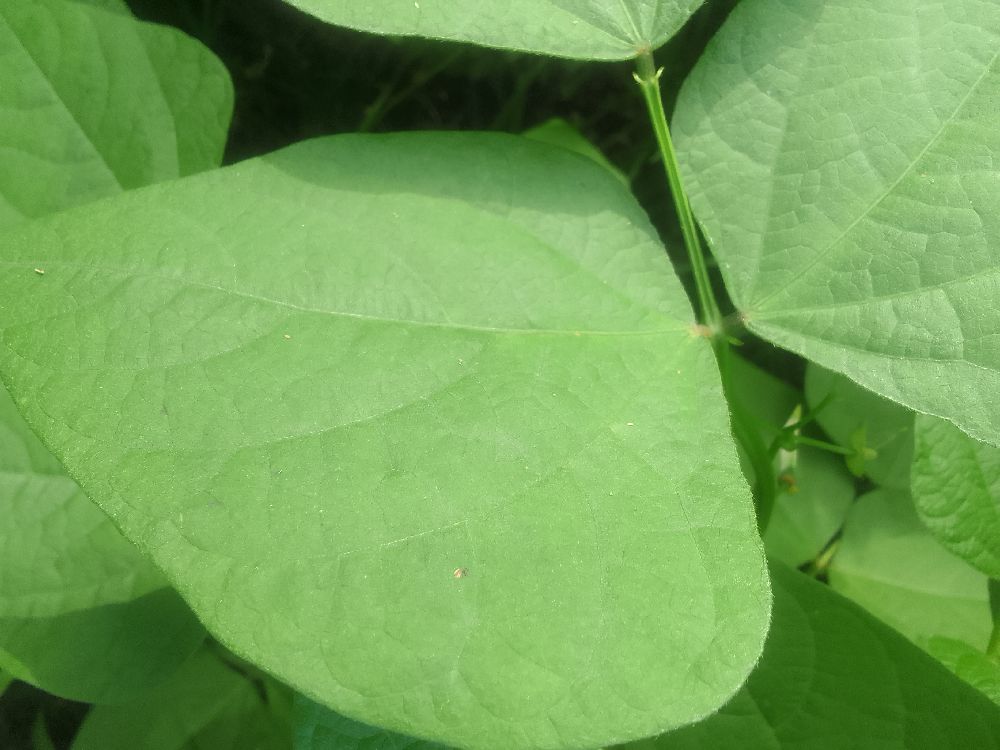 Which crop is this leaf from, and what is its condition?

common bean, healthy
